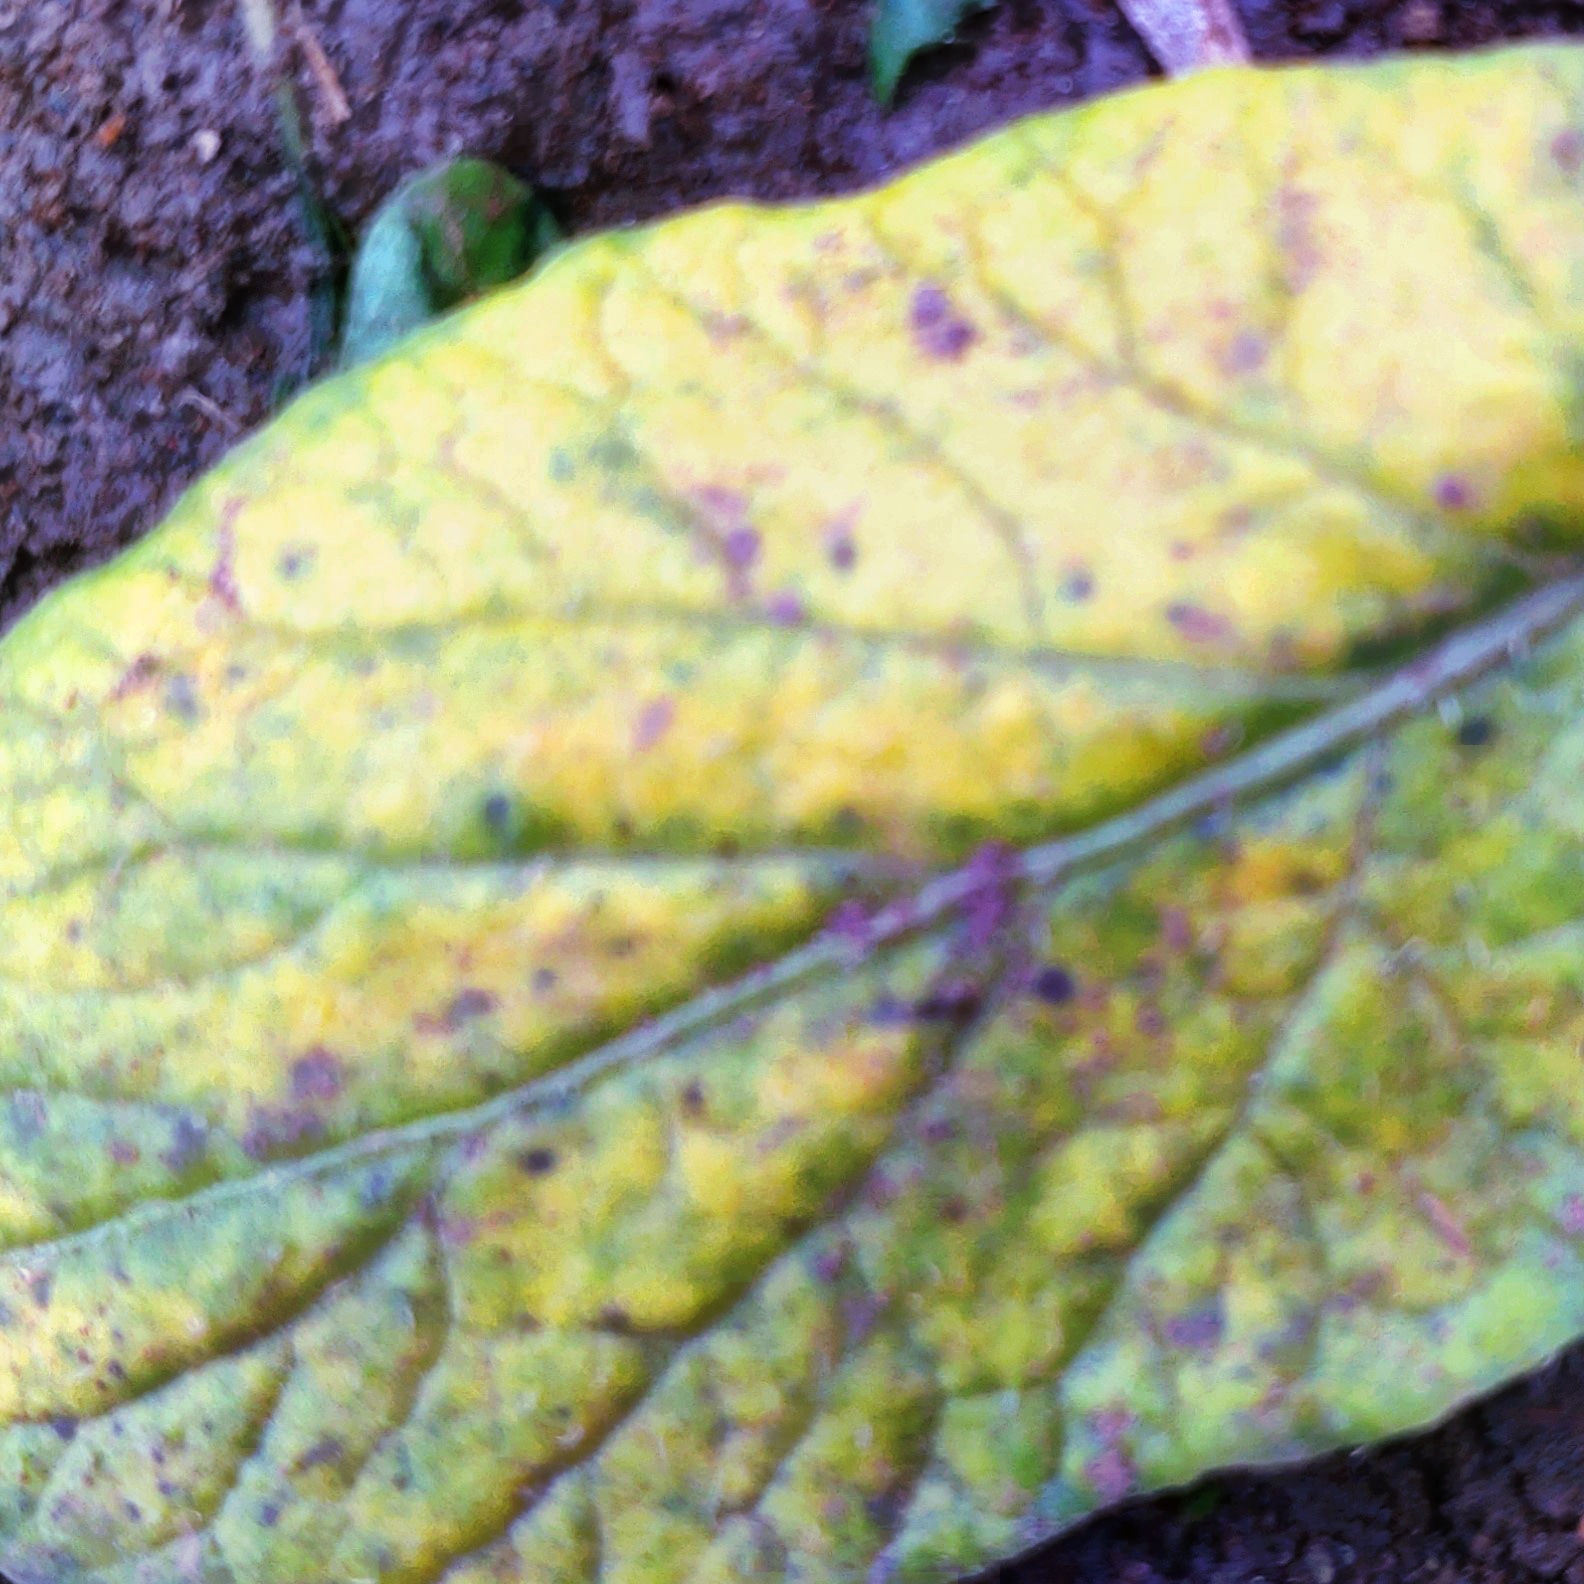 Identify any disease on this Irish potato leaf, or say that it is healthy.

late blight
